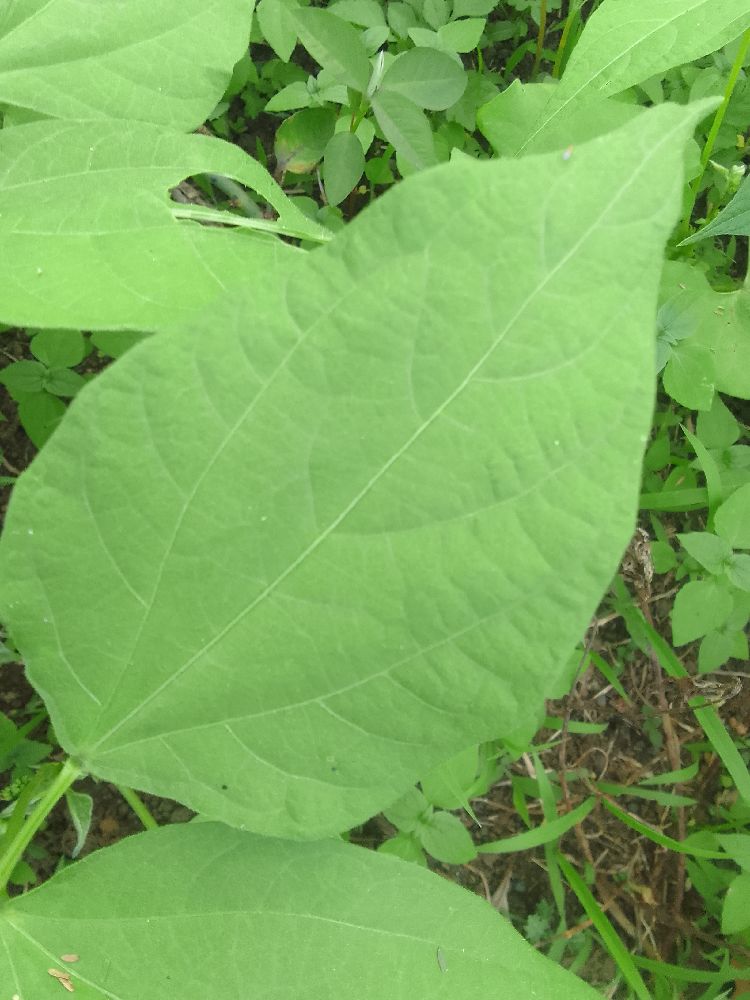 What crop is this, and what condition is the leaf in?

common bean, healthy
